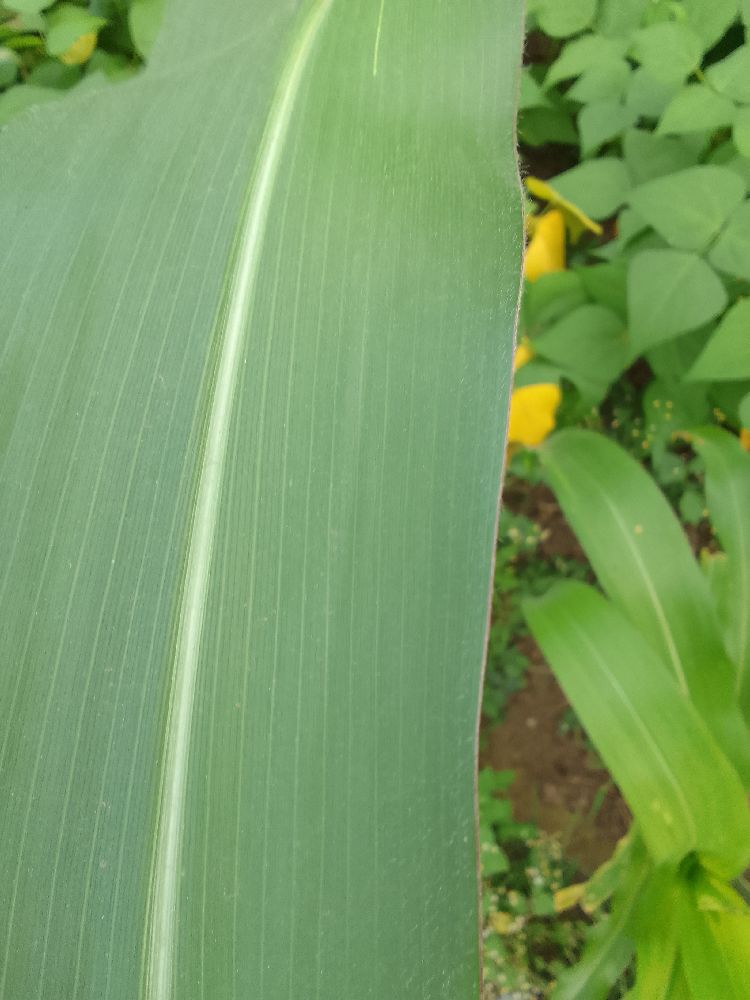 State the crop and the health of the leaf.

maize, healthy
